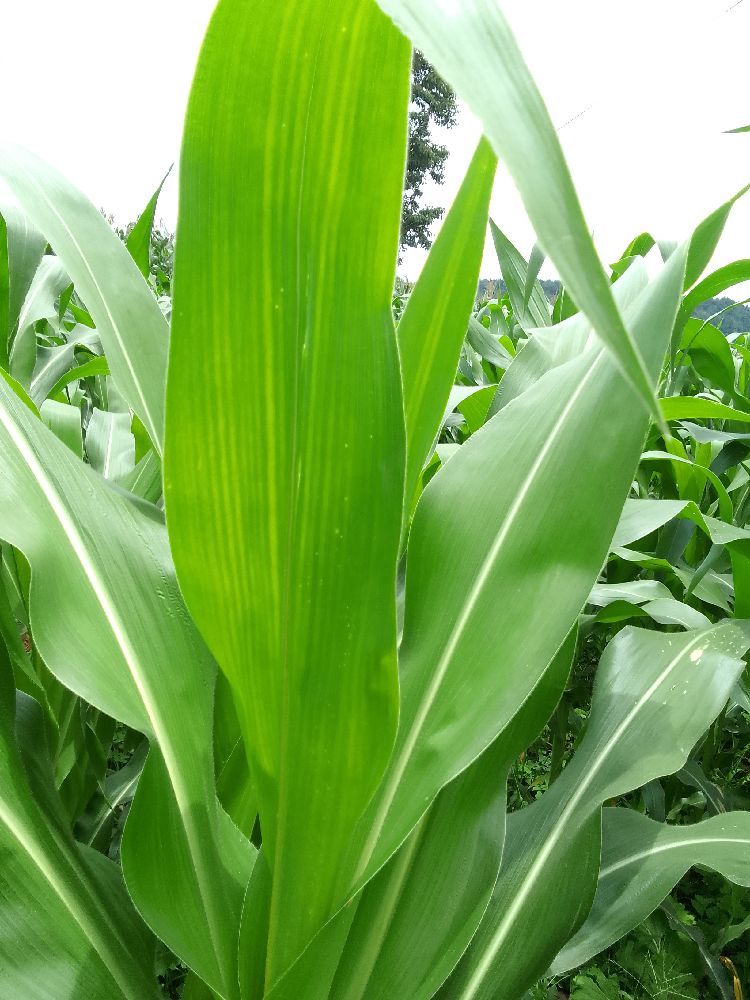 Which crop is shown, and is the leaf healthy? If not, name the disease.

maize, maize lethal necrosis
